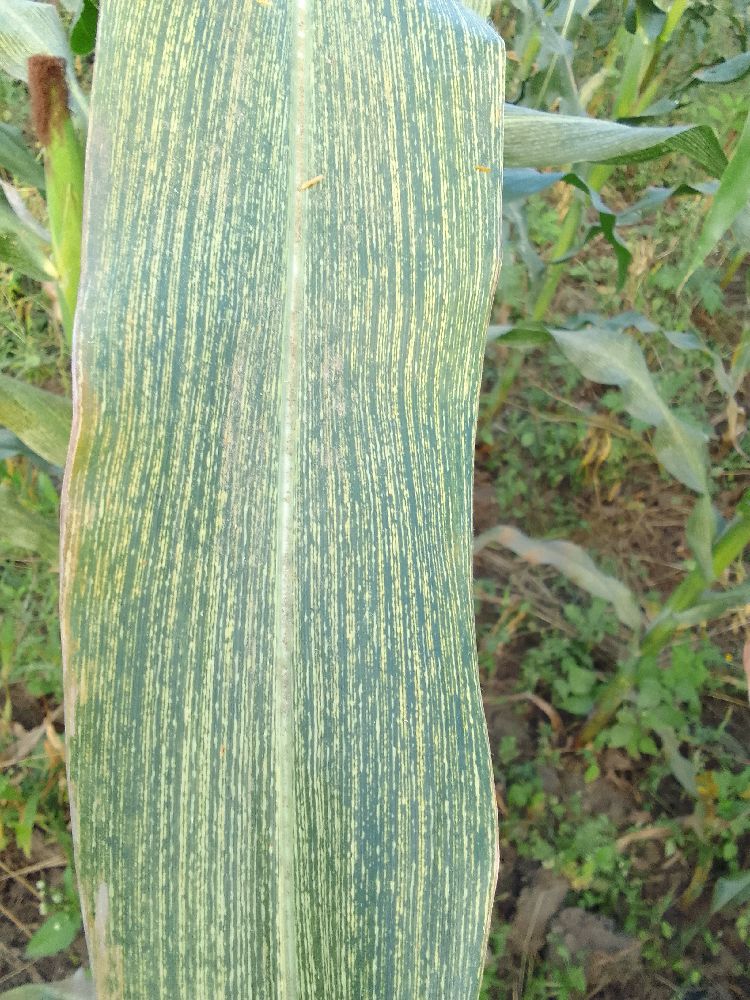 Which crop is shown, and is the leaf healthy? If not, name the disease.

maize, maize streak virus
